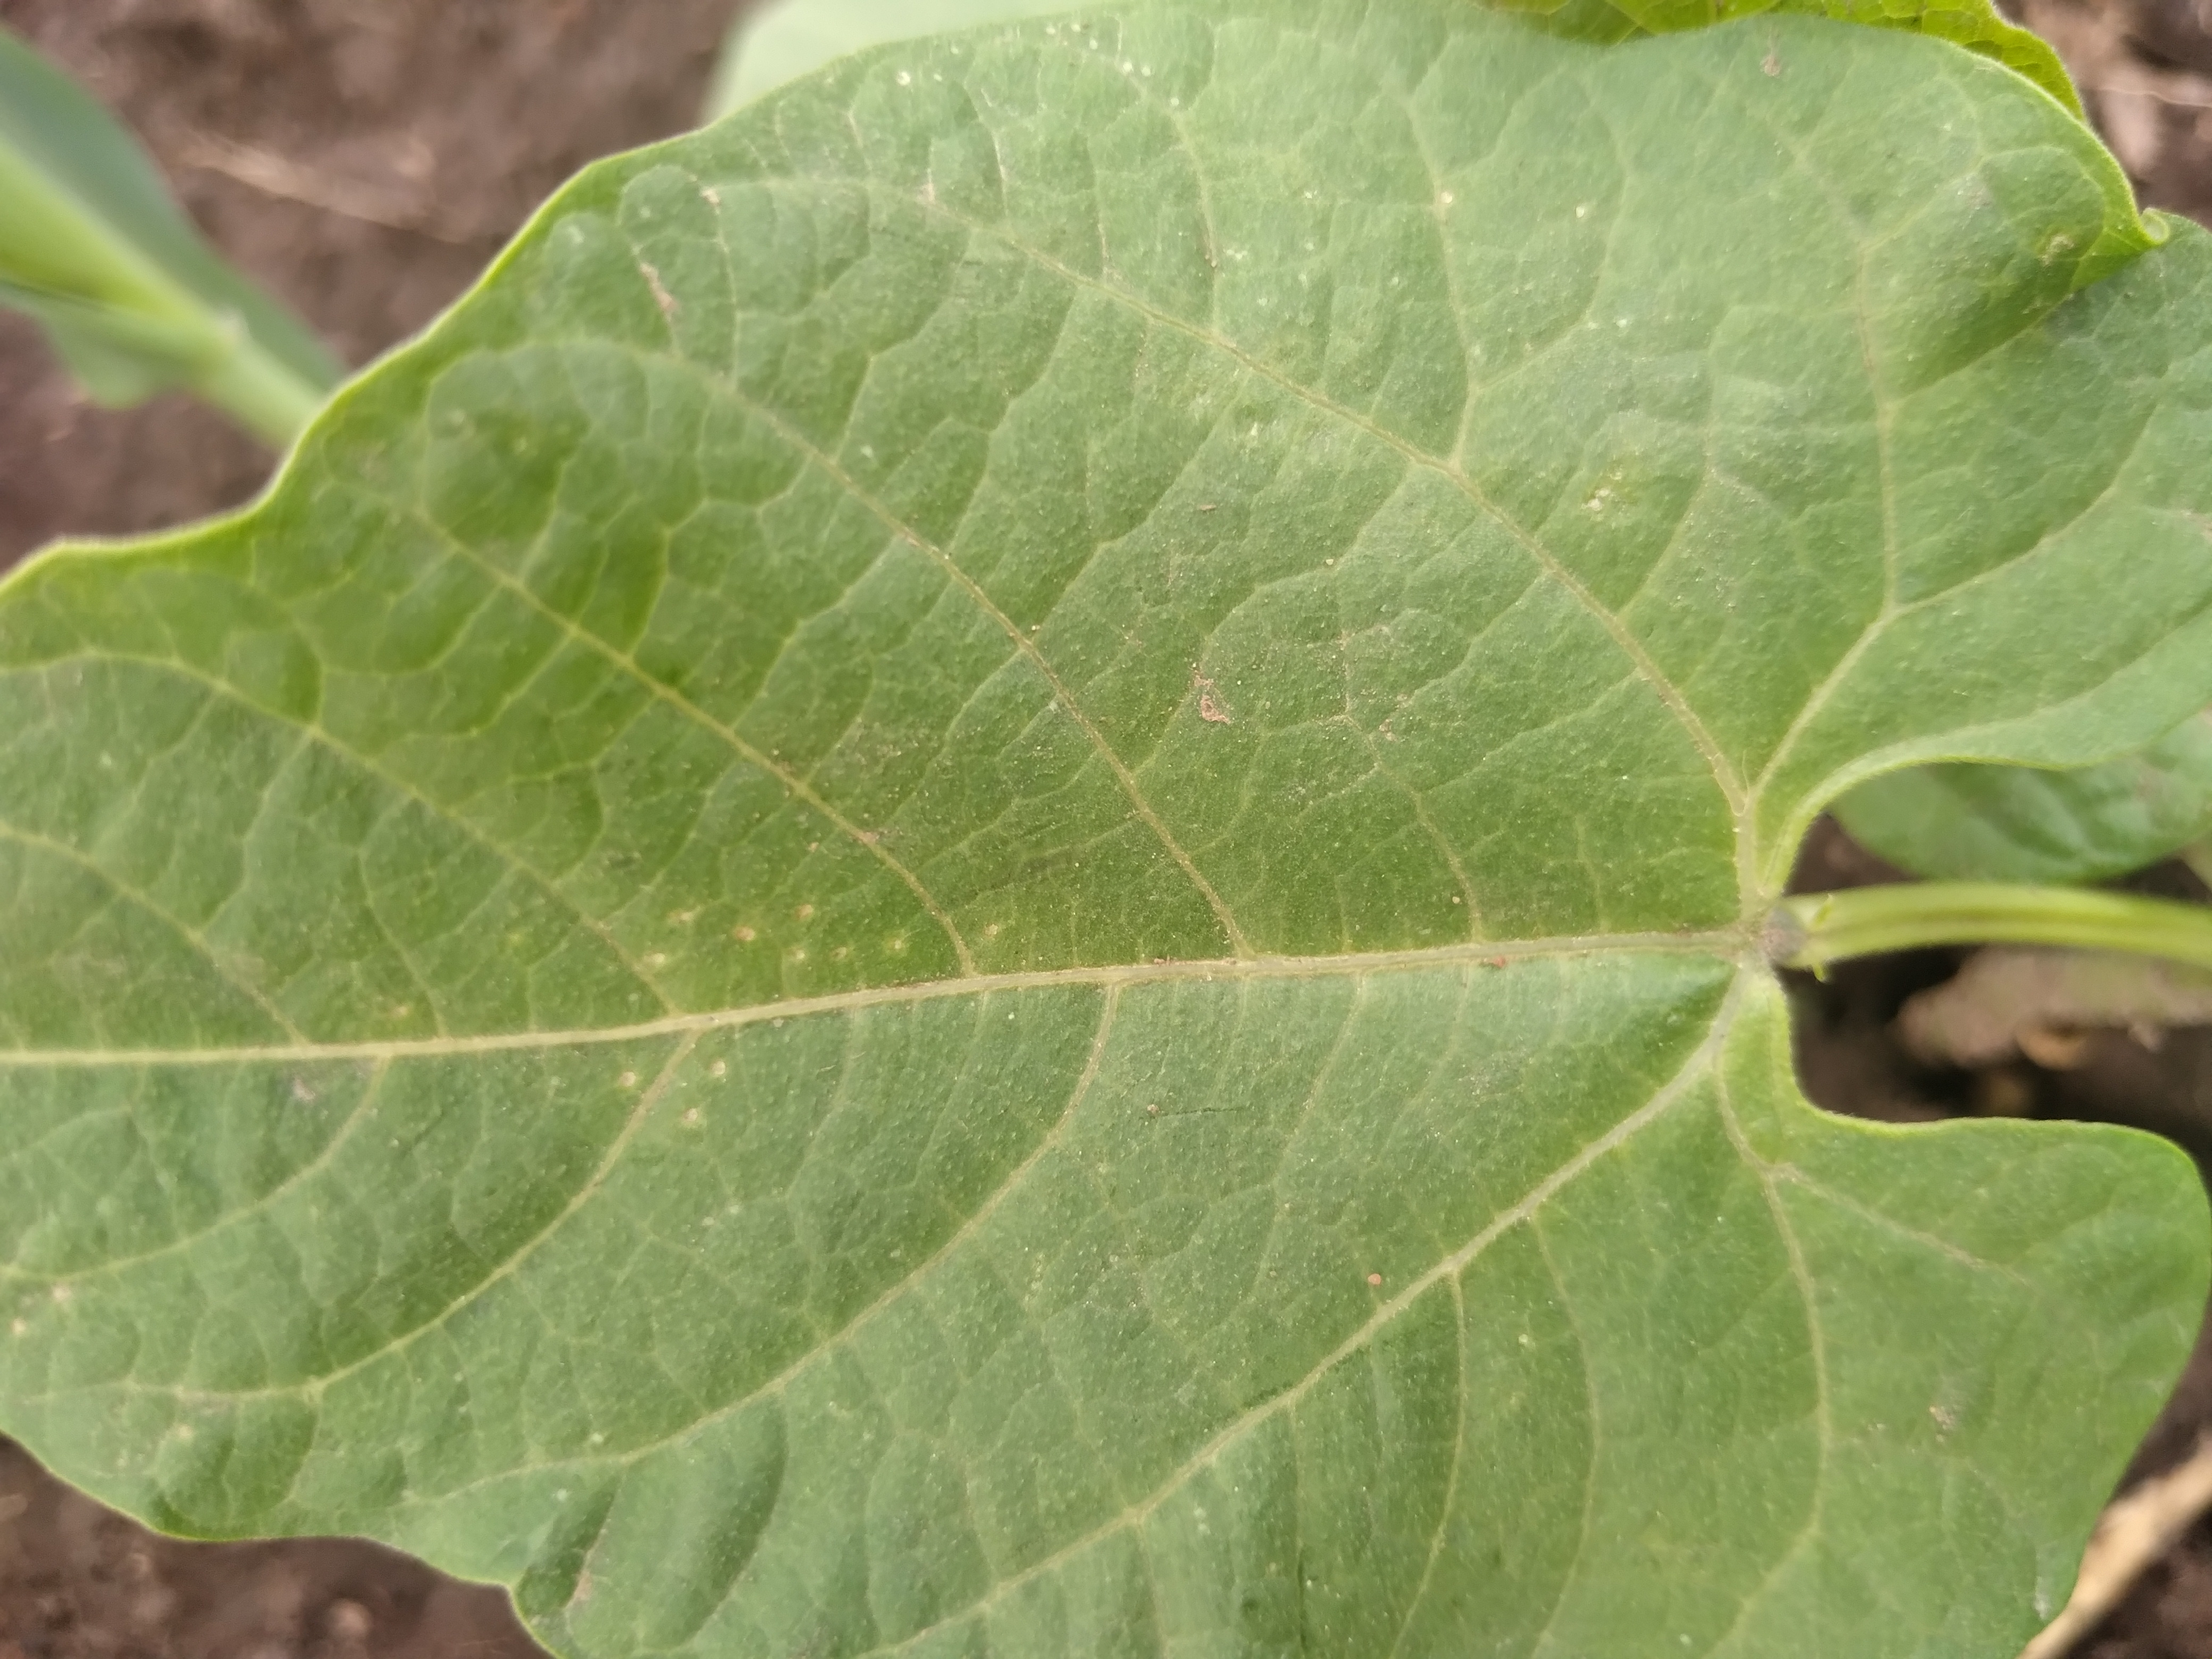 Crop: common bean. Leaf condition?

healthy
